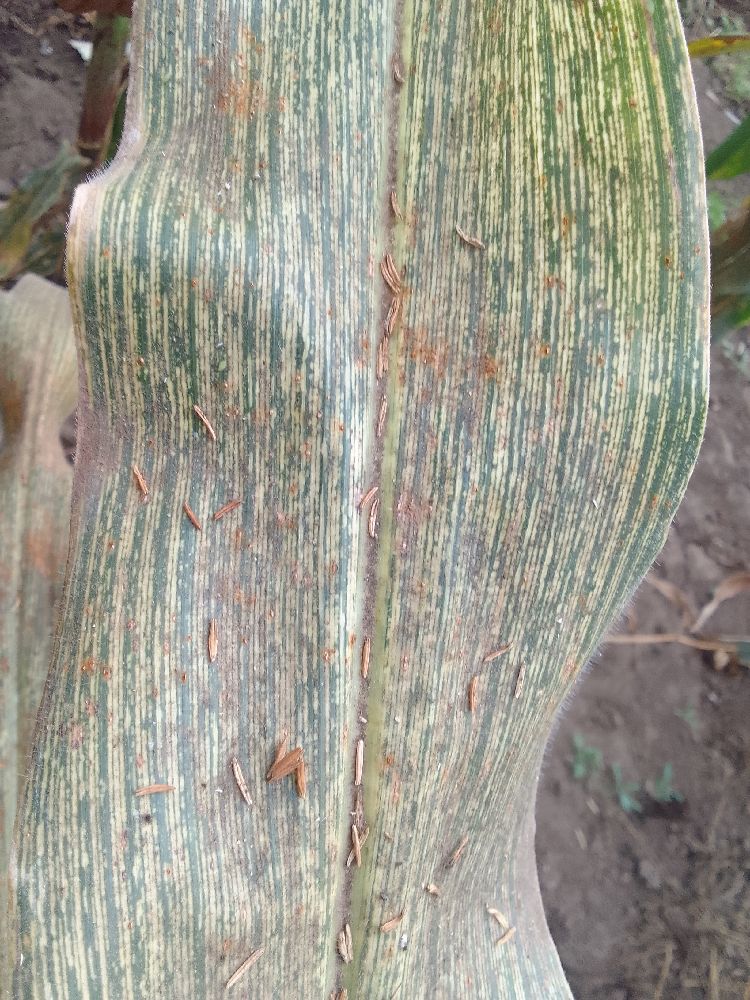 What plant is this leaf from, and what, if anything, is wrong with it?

maize, maize streak virus
